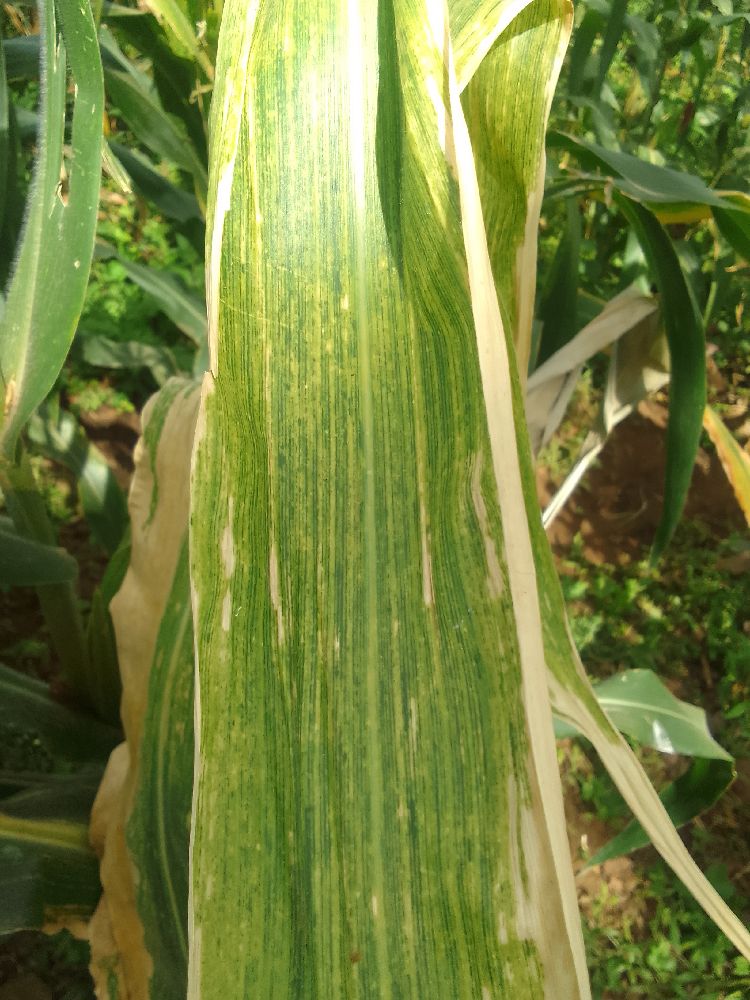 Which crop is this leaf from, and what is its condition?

maize, maize lethal necrosis
